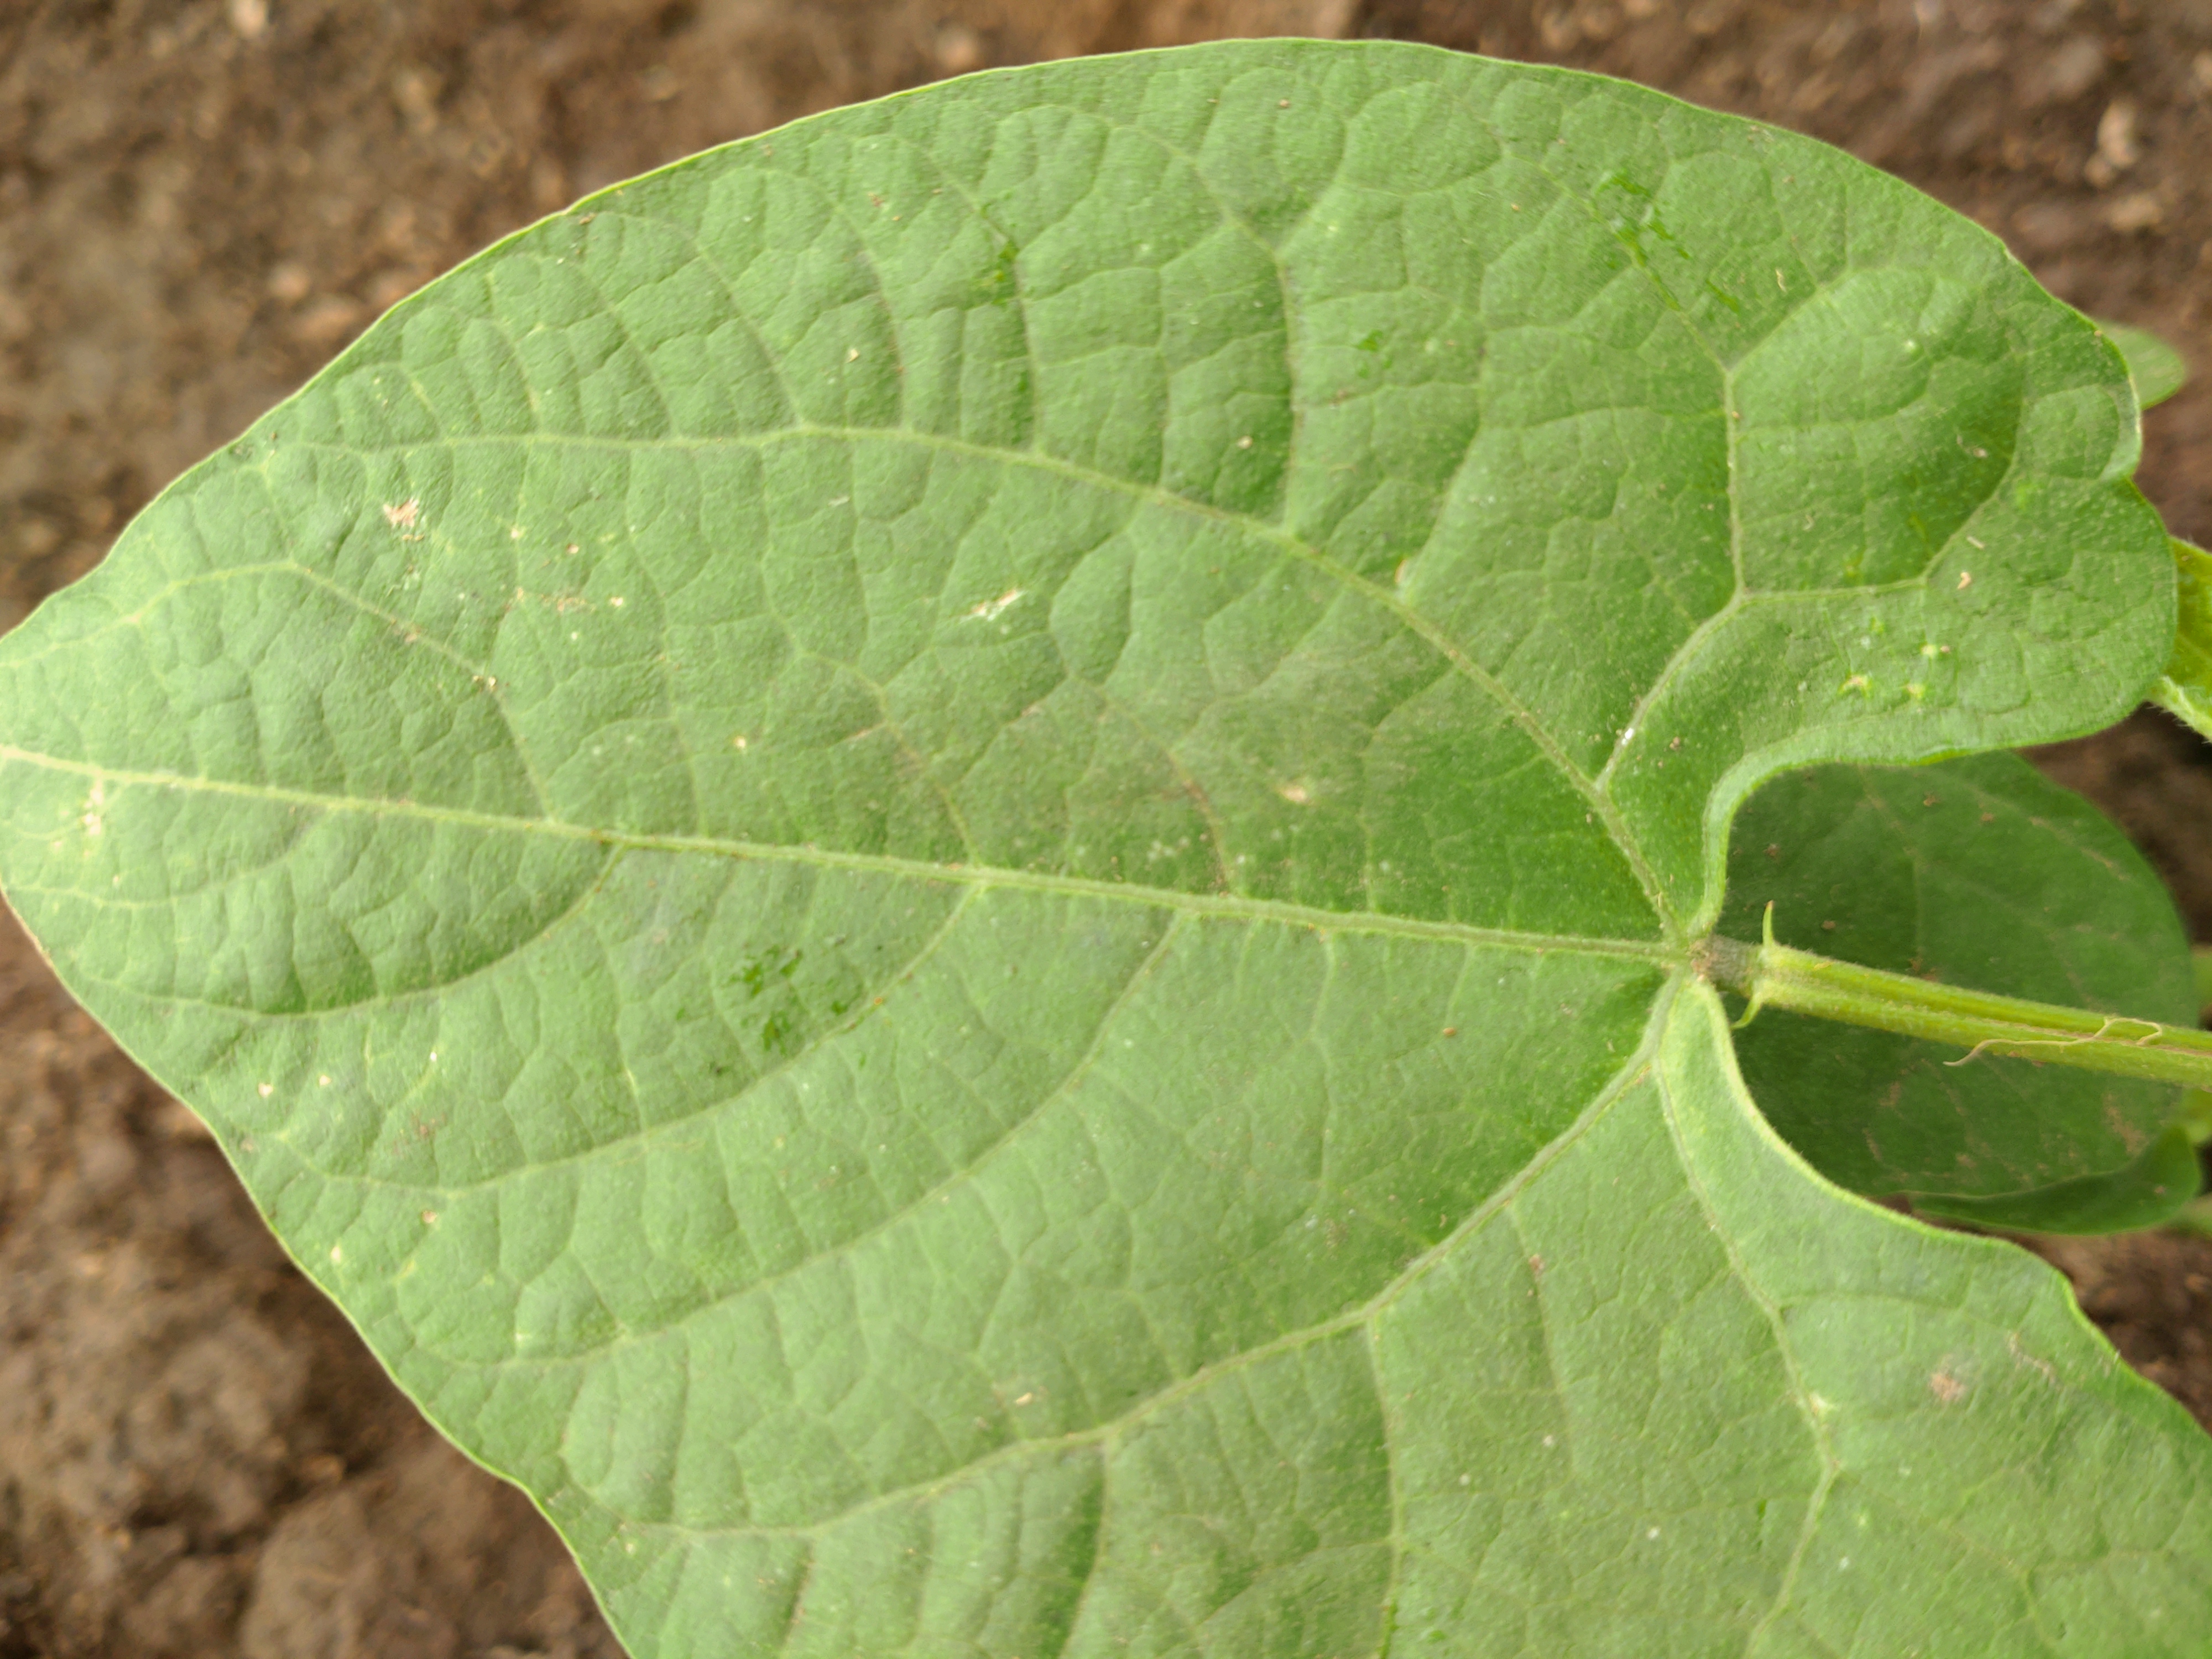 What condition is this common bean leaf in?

healthy
